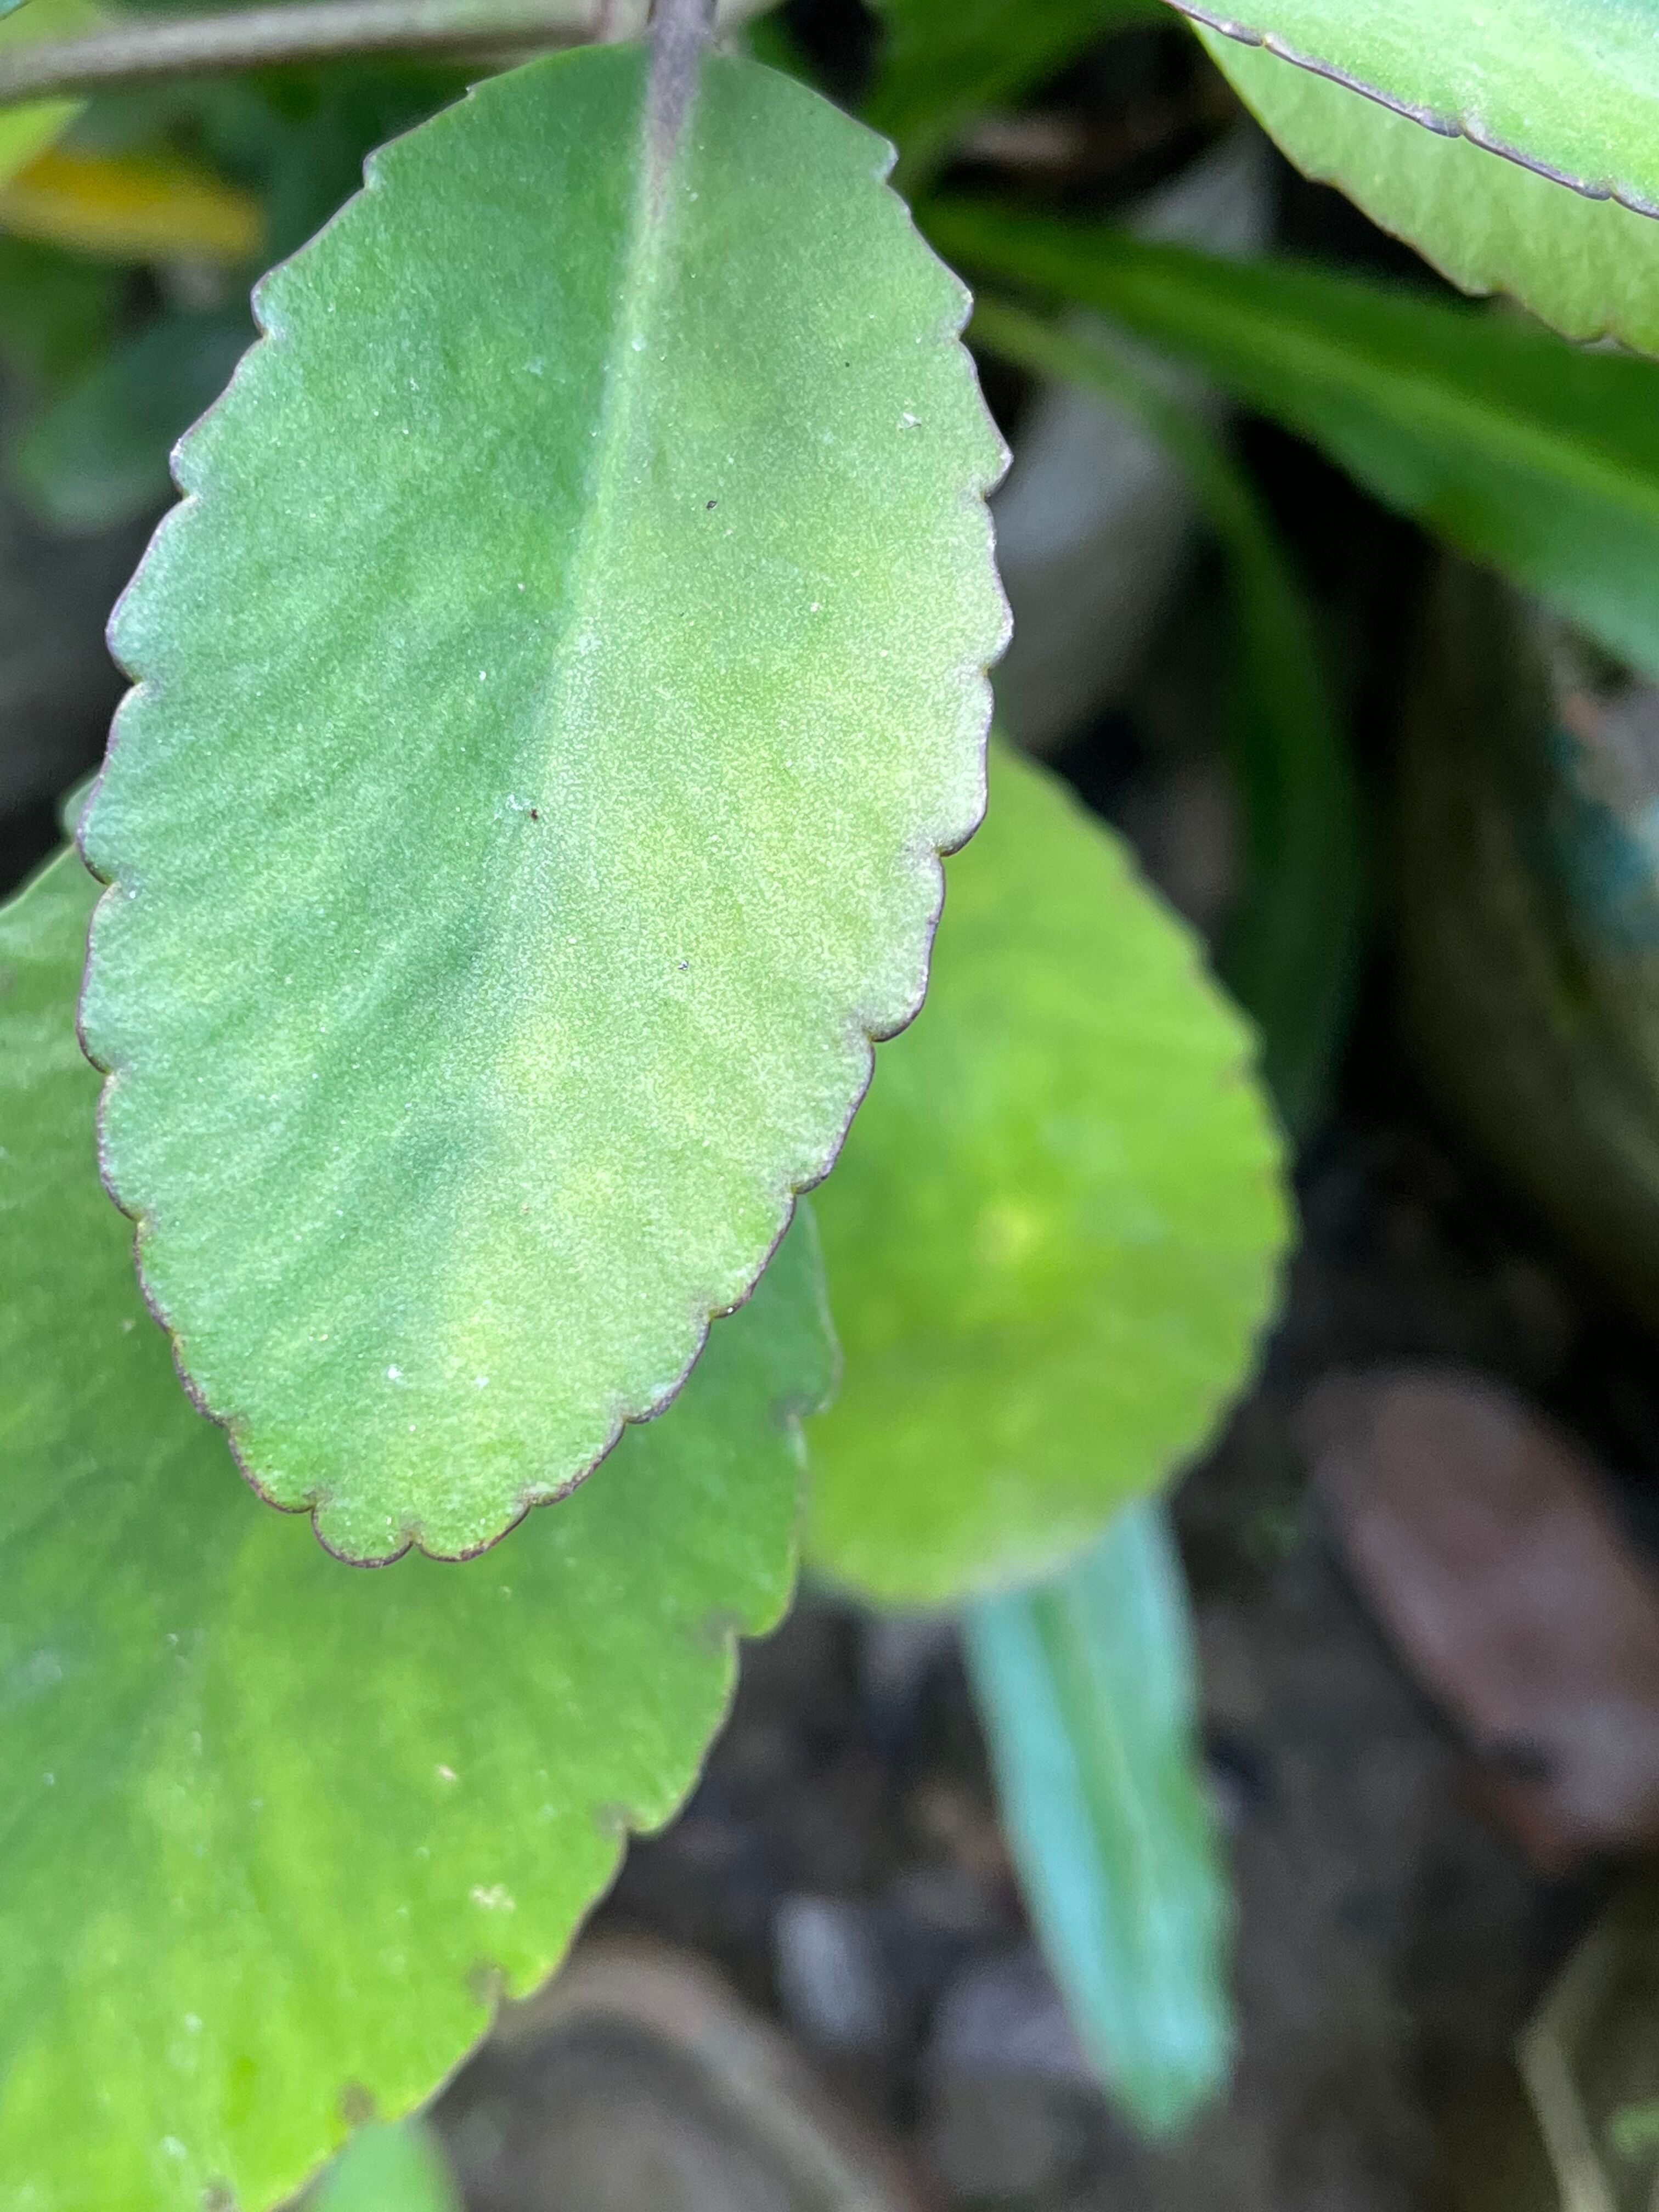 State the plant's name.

pathorkuci
